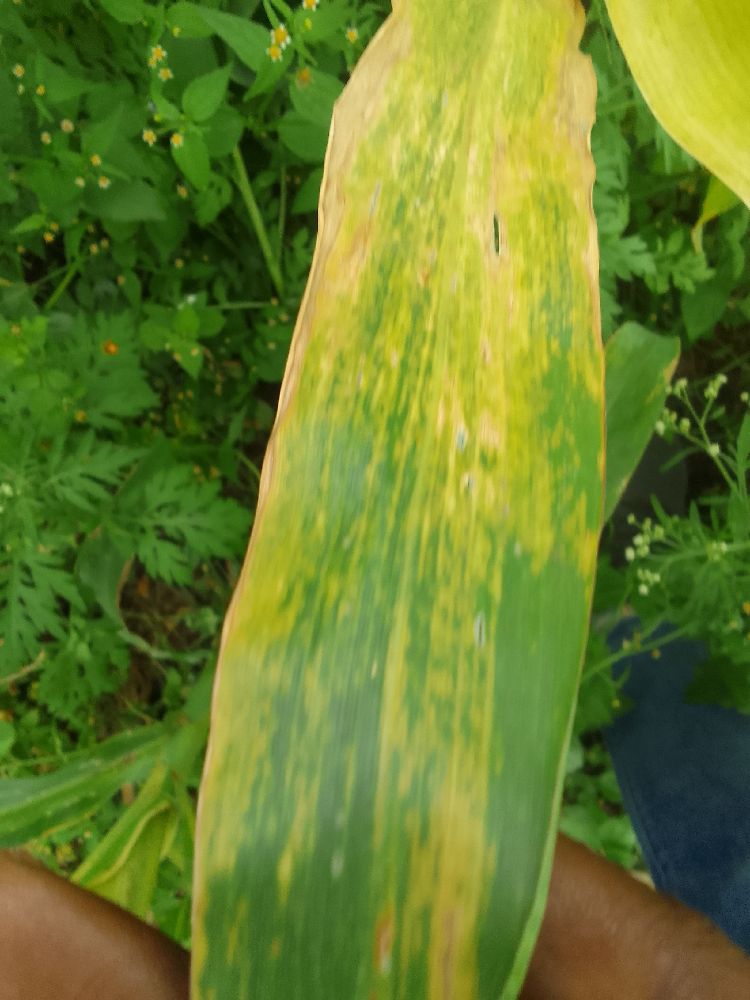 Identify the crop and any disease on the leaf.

maize, maize lethal necrosis
